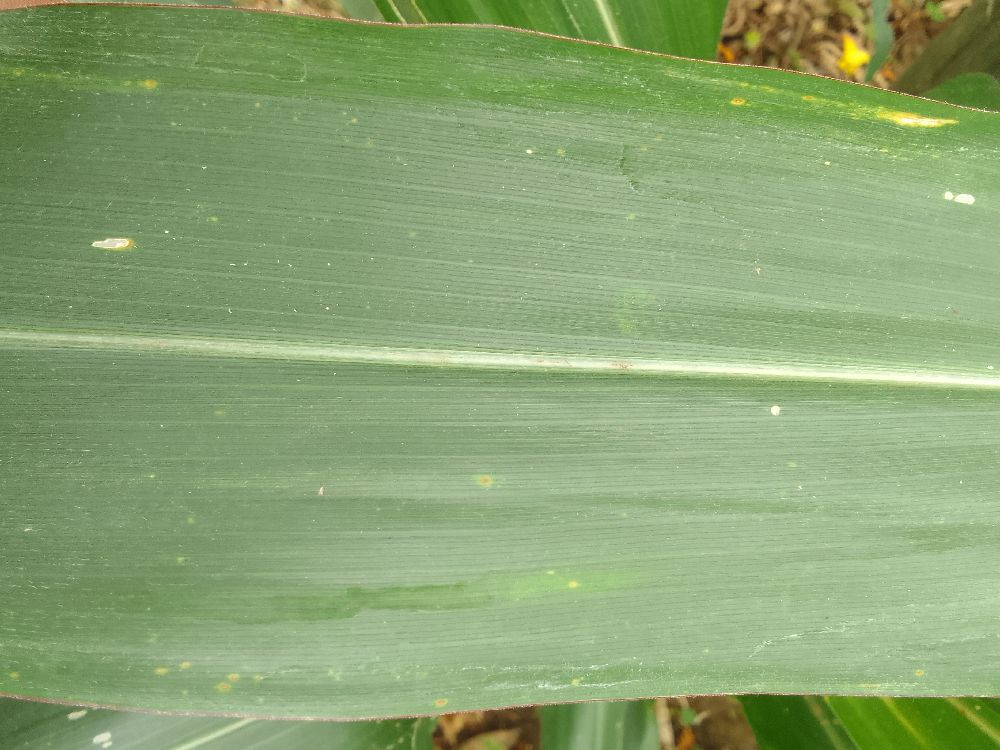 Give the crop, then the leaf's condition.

maize, healthy
